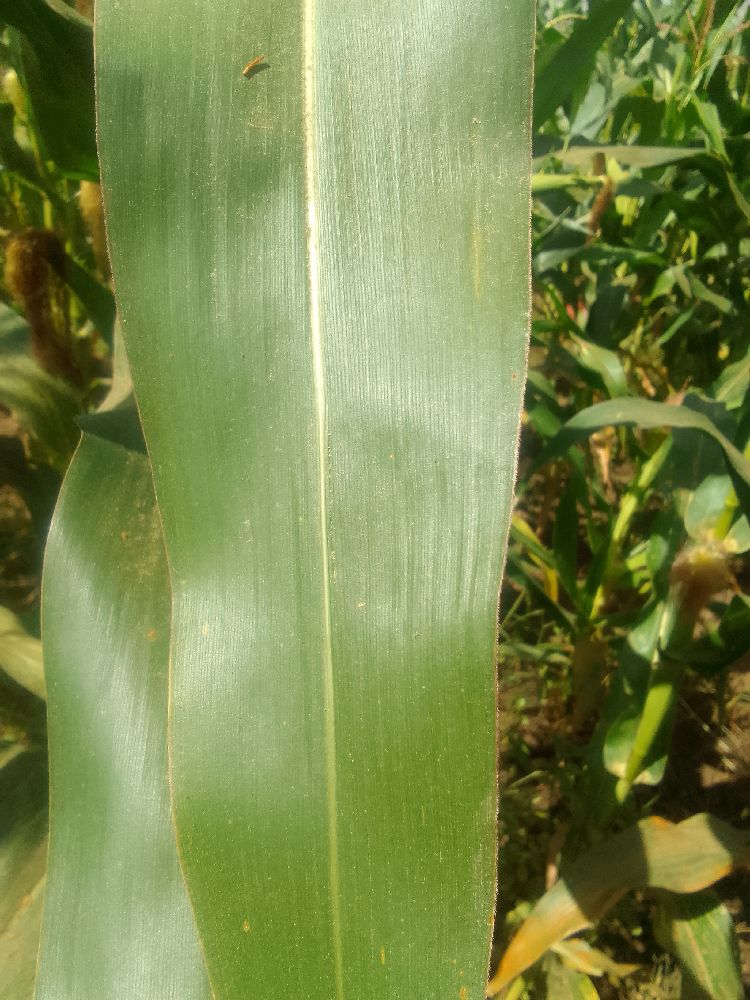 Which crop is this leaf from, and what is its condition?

maize, healthy
